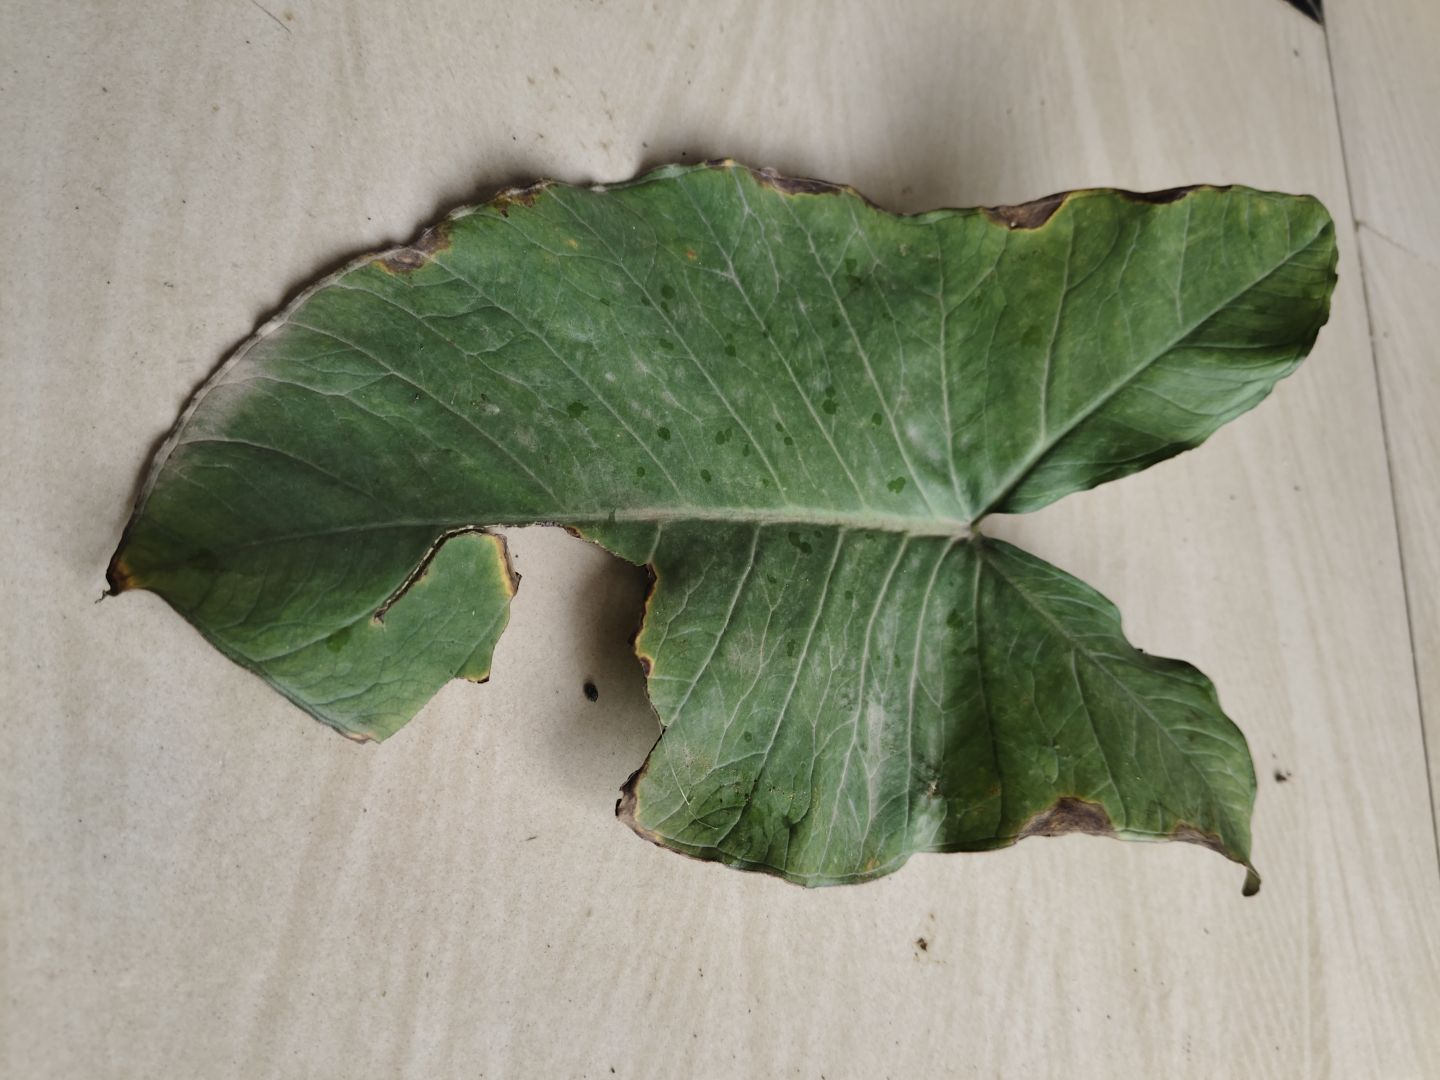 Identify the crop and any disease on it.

taro, leaf blight
